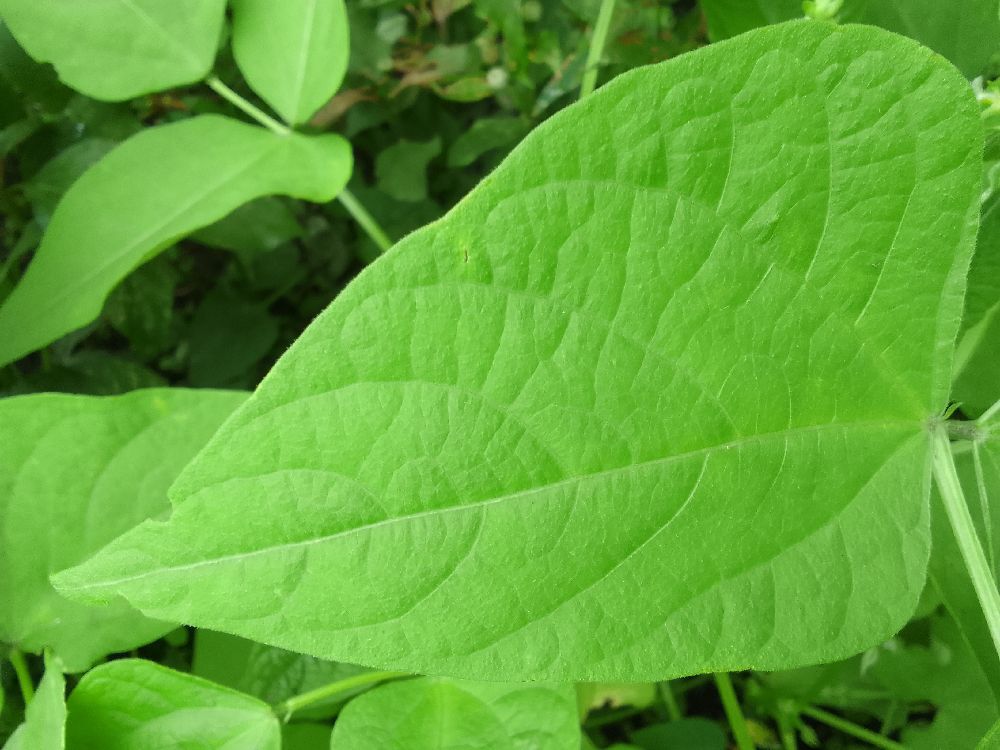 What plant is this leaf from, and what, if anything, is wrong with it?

common bean, healthy
